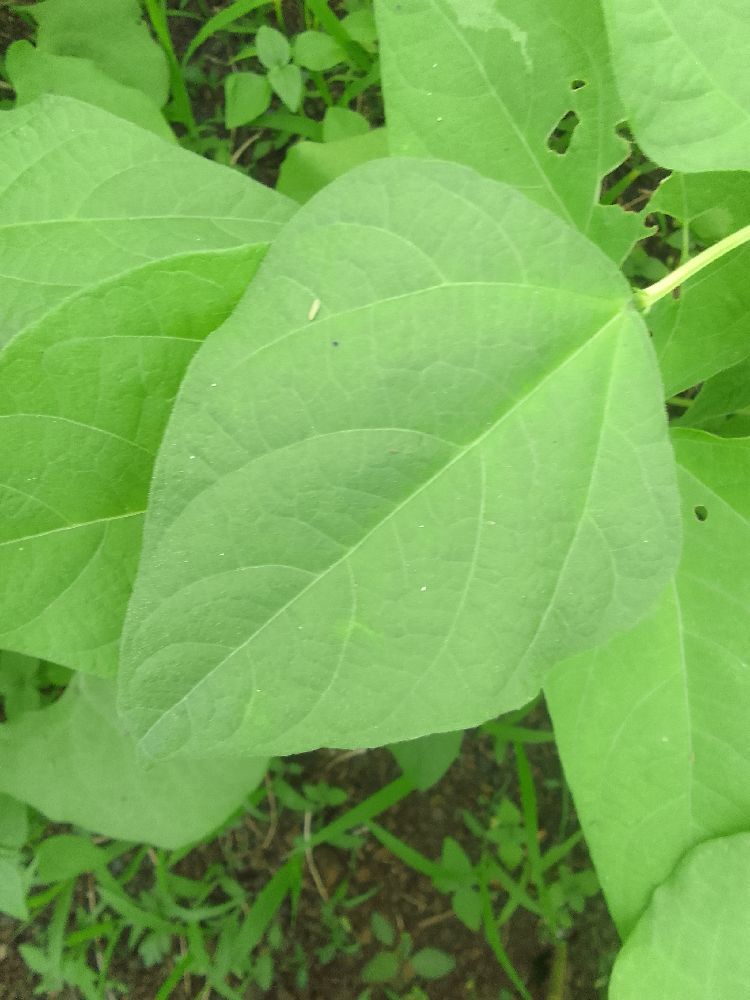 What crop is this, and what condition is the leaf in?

common bean, healthy
